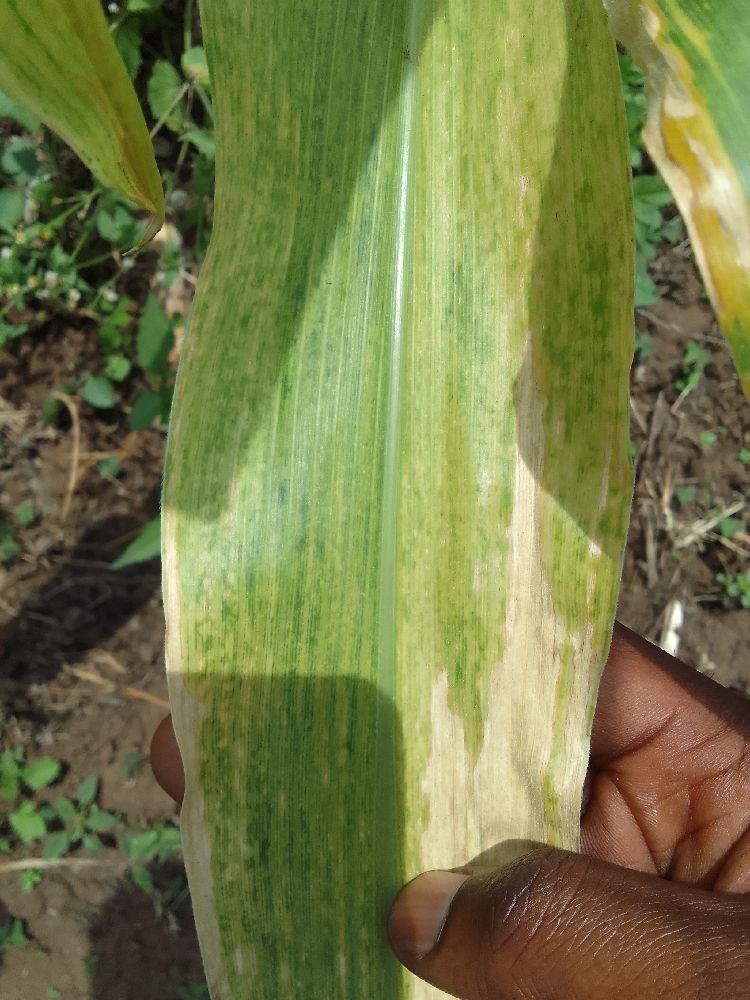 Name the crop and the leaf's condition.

maize, maize lethal necrosis
